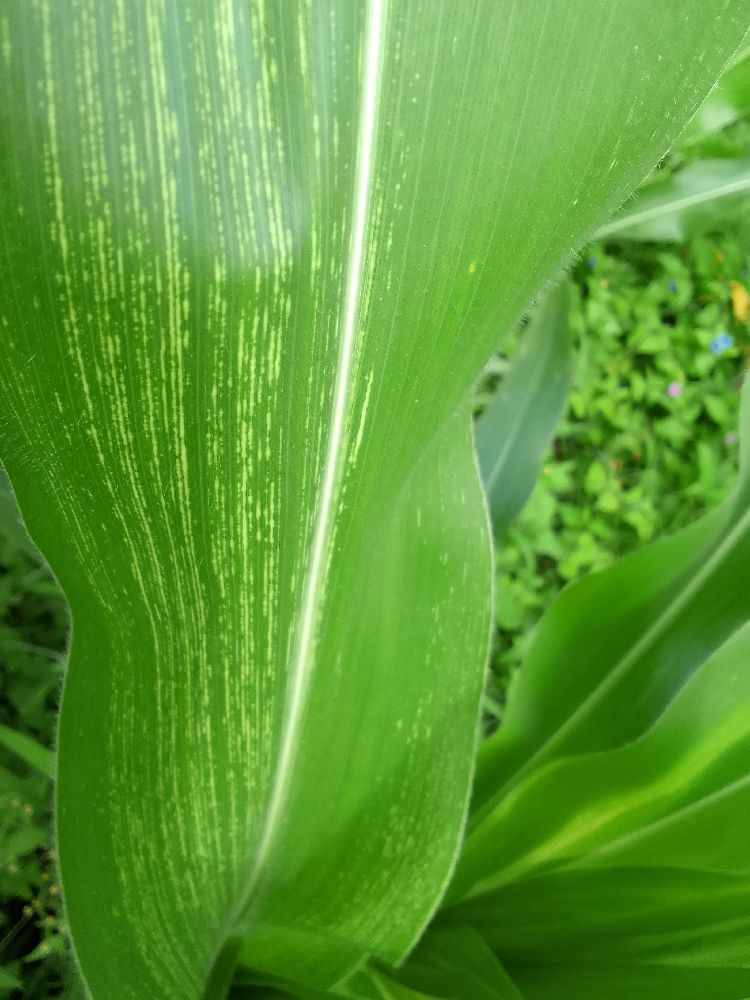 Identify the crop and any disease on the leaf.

maize, maize streak virus
